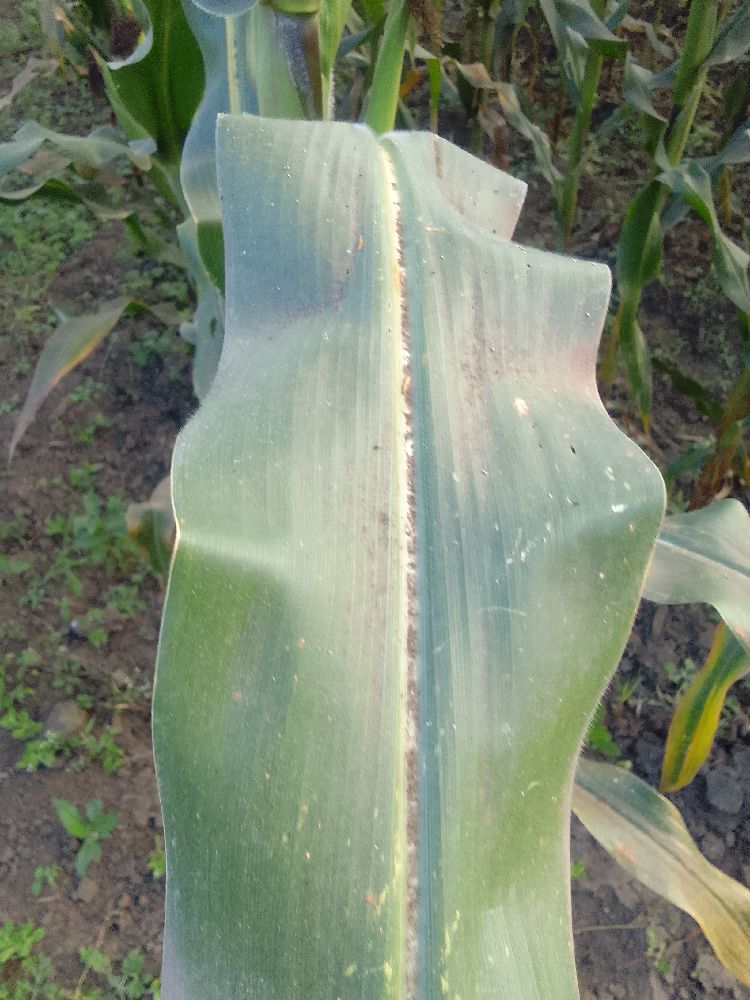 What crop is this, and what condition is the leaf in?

maize, healthy
